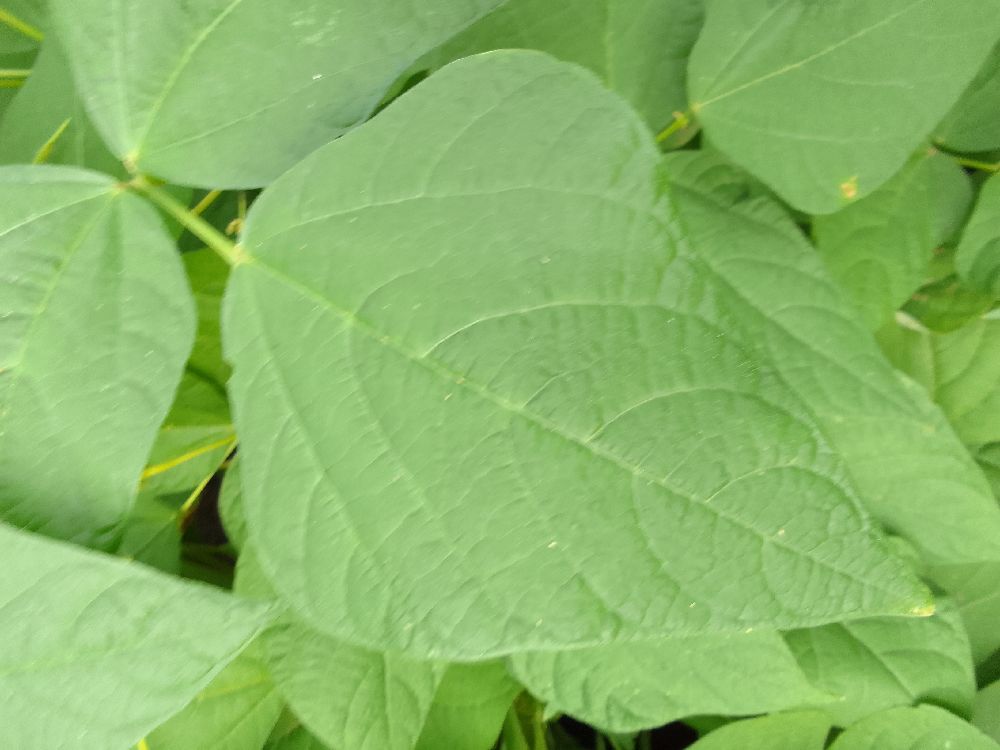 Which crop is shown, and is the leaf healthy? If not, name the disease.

common bean, healthy
